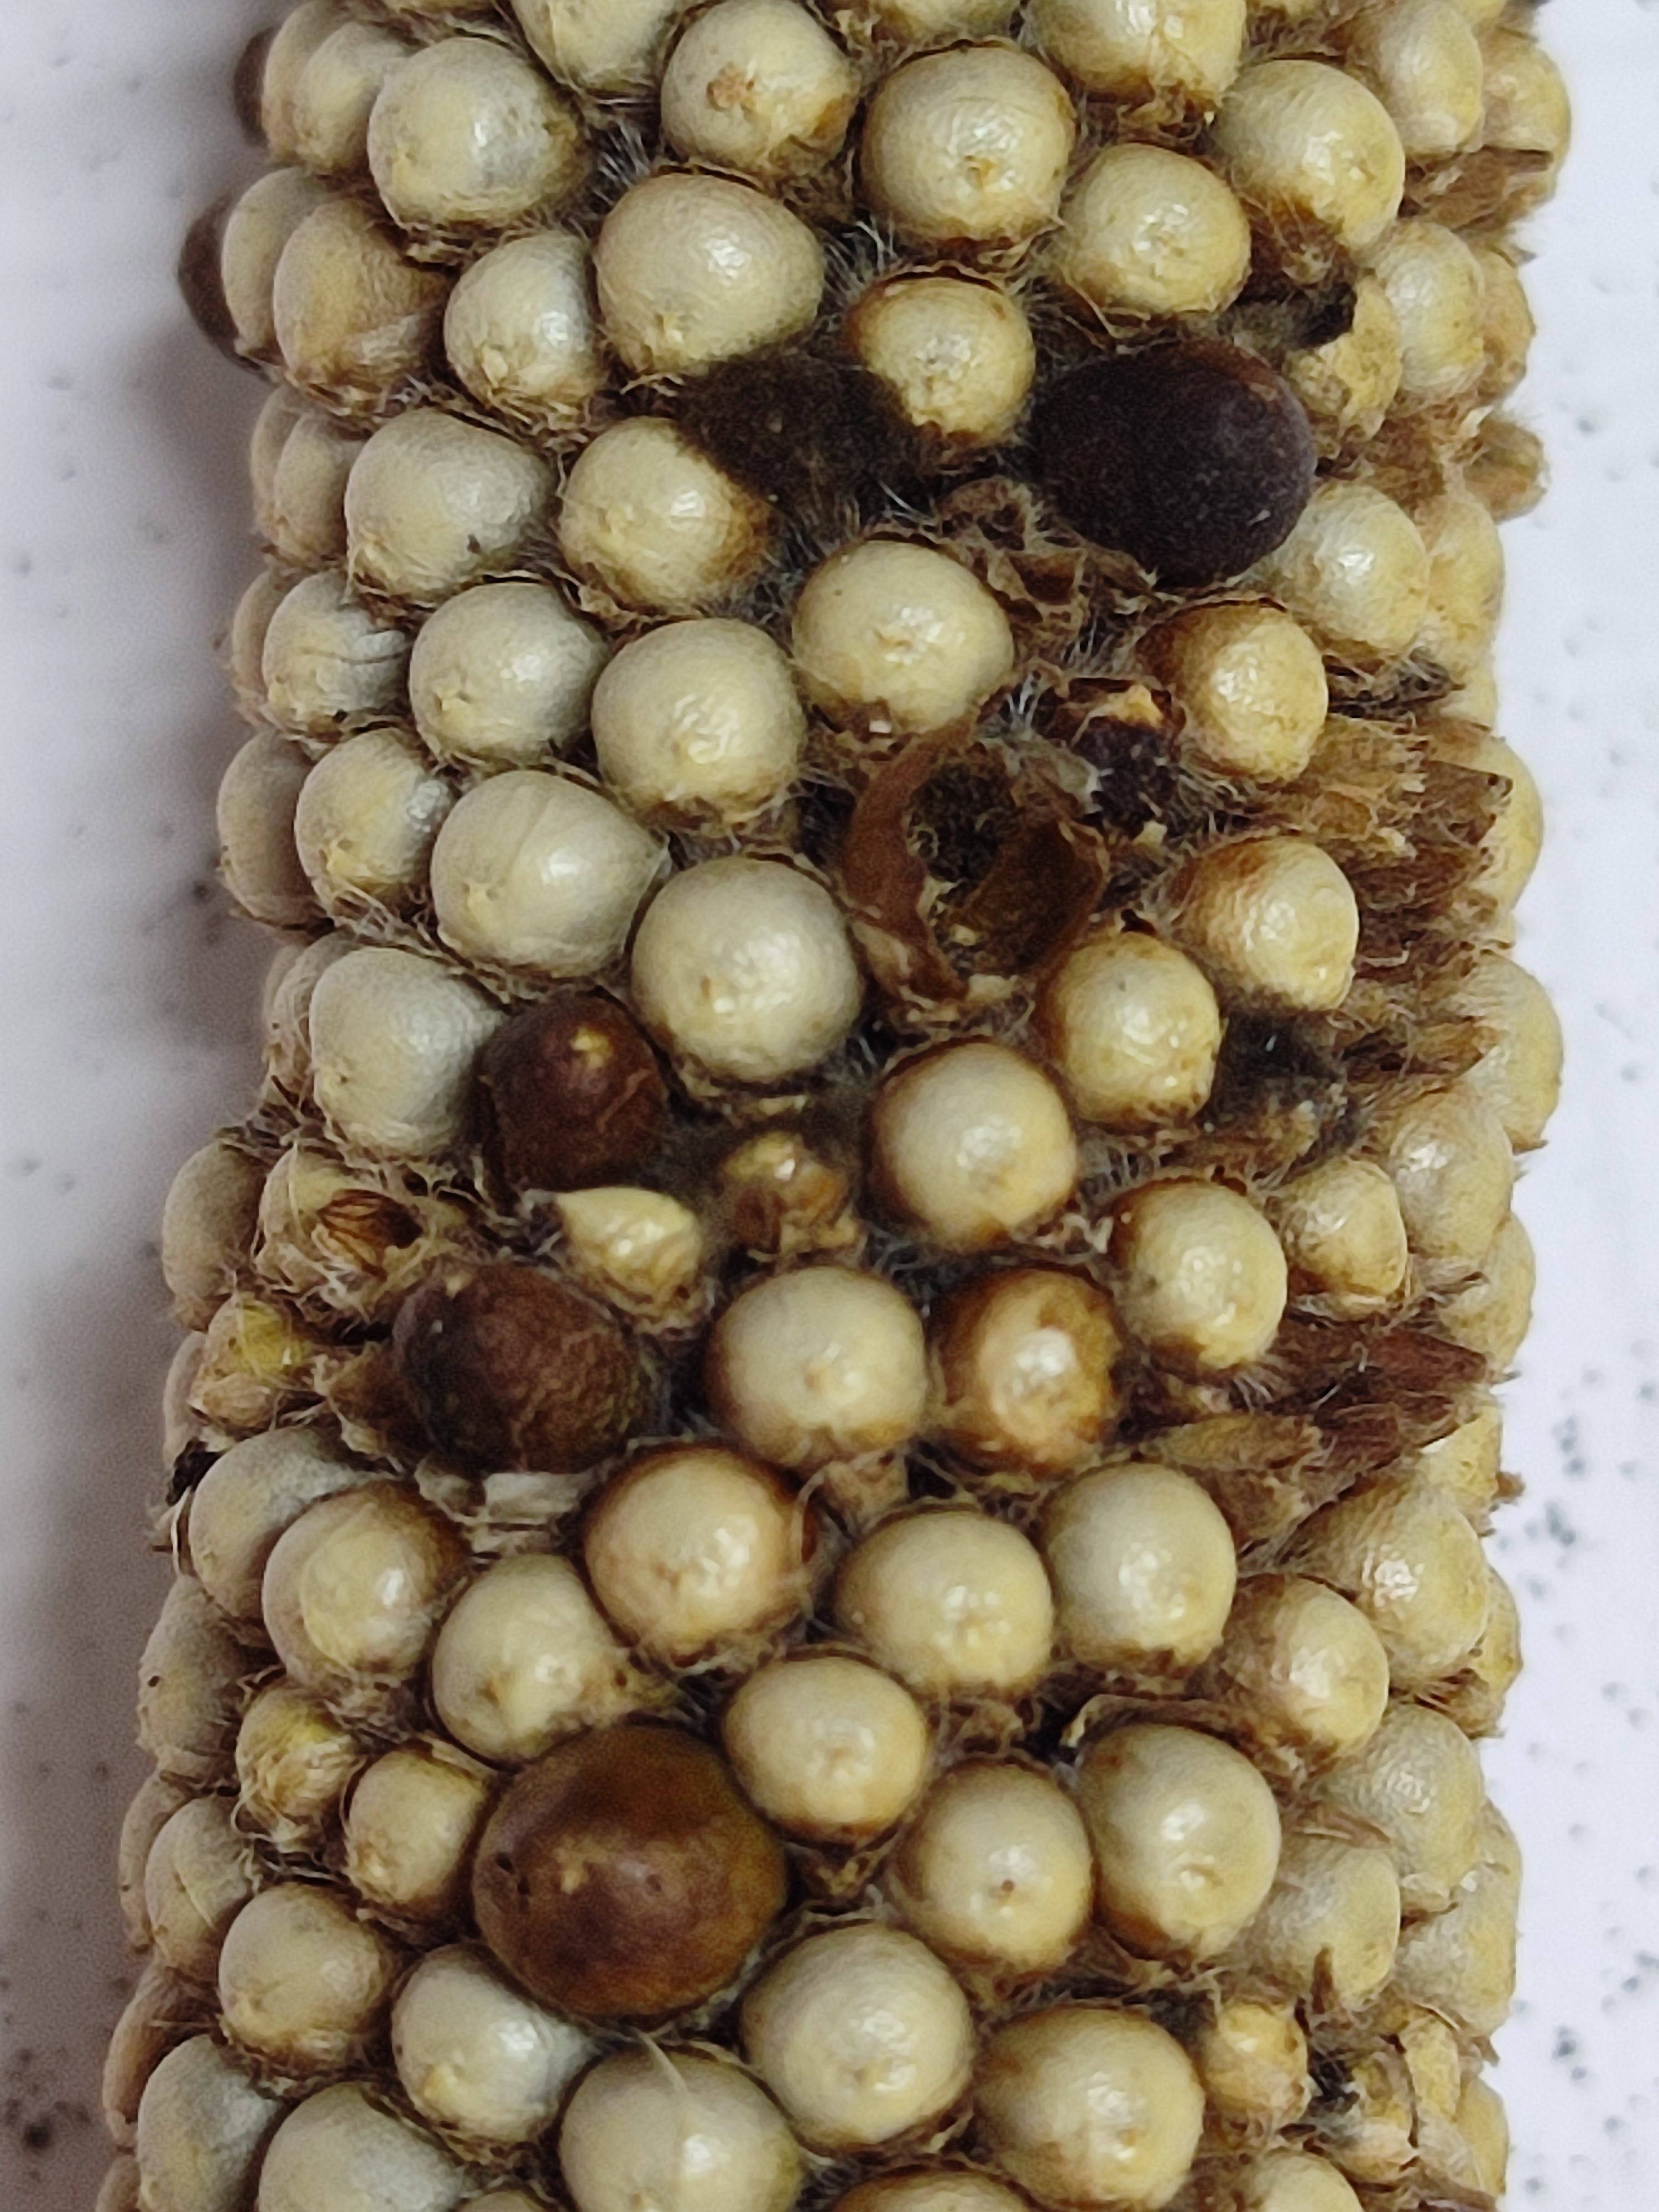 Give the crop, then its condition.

pearl millet, smut
